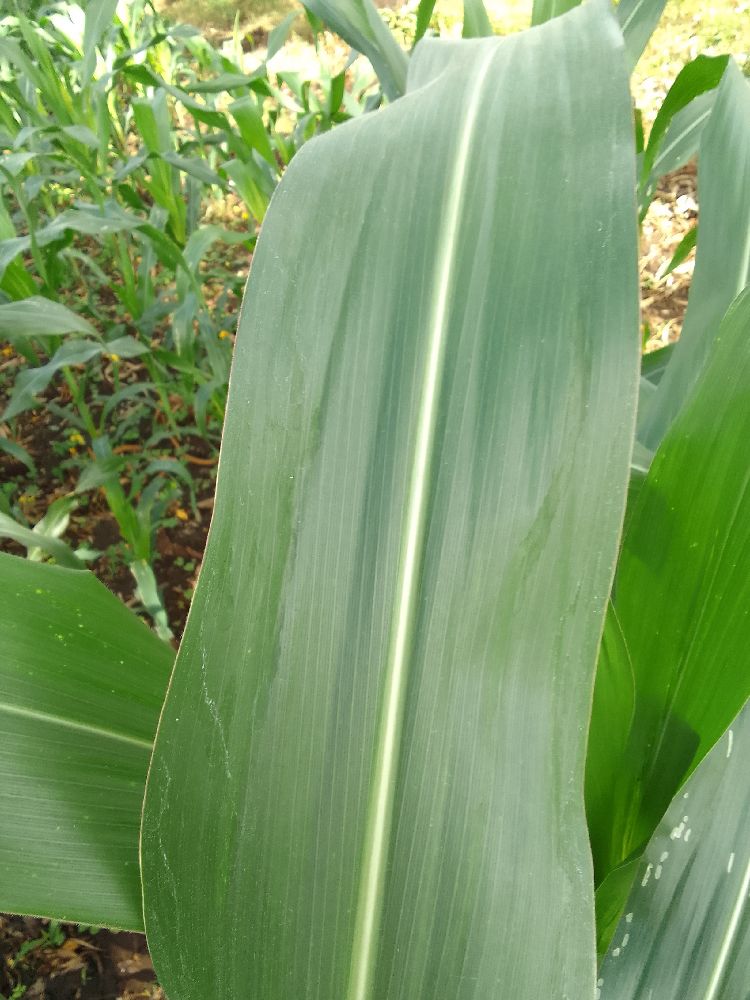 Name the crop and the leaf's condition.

maize, healthy
